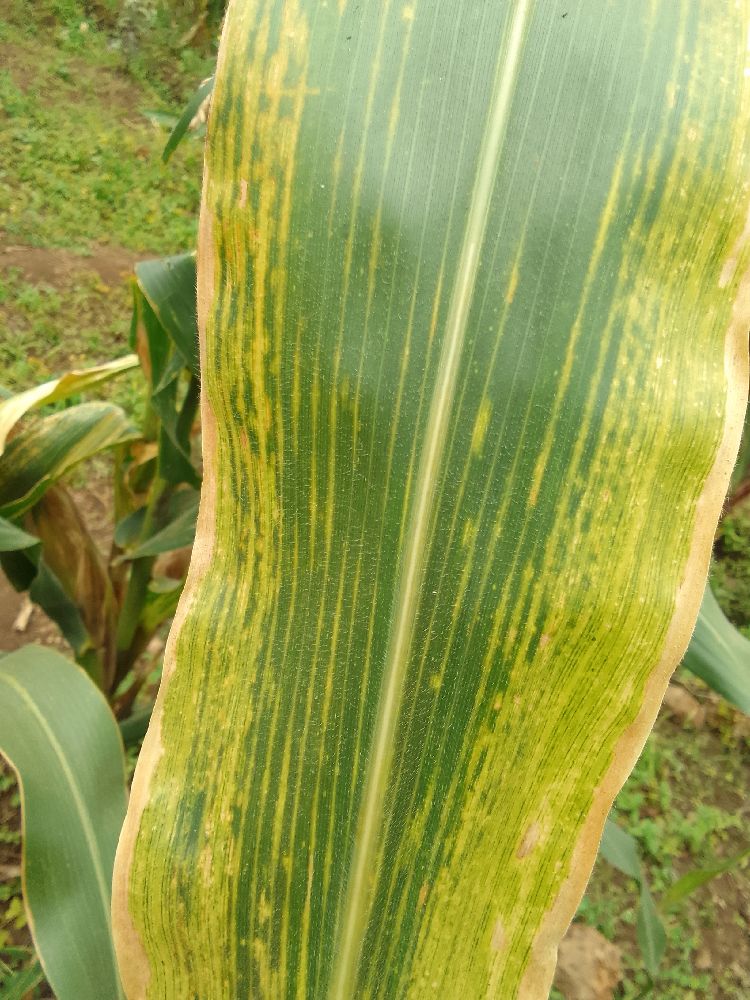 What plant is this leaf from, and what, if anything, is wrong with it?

maize, maize lethal necrosis
